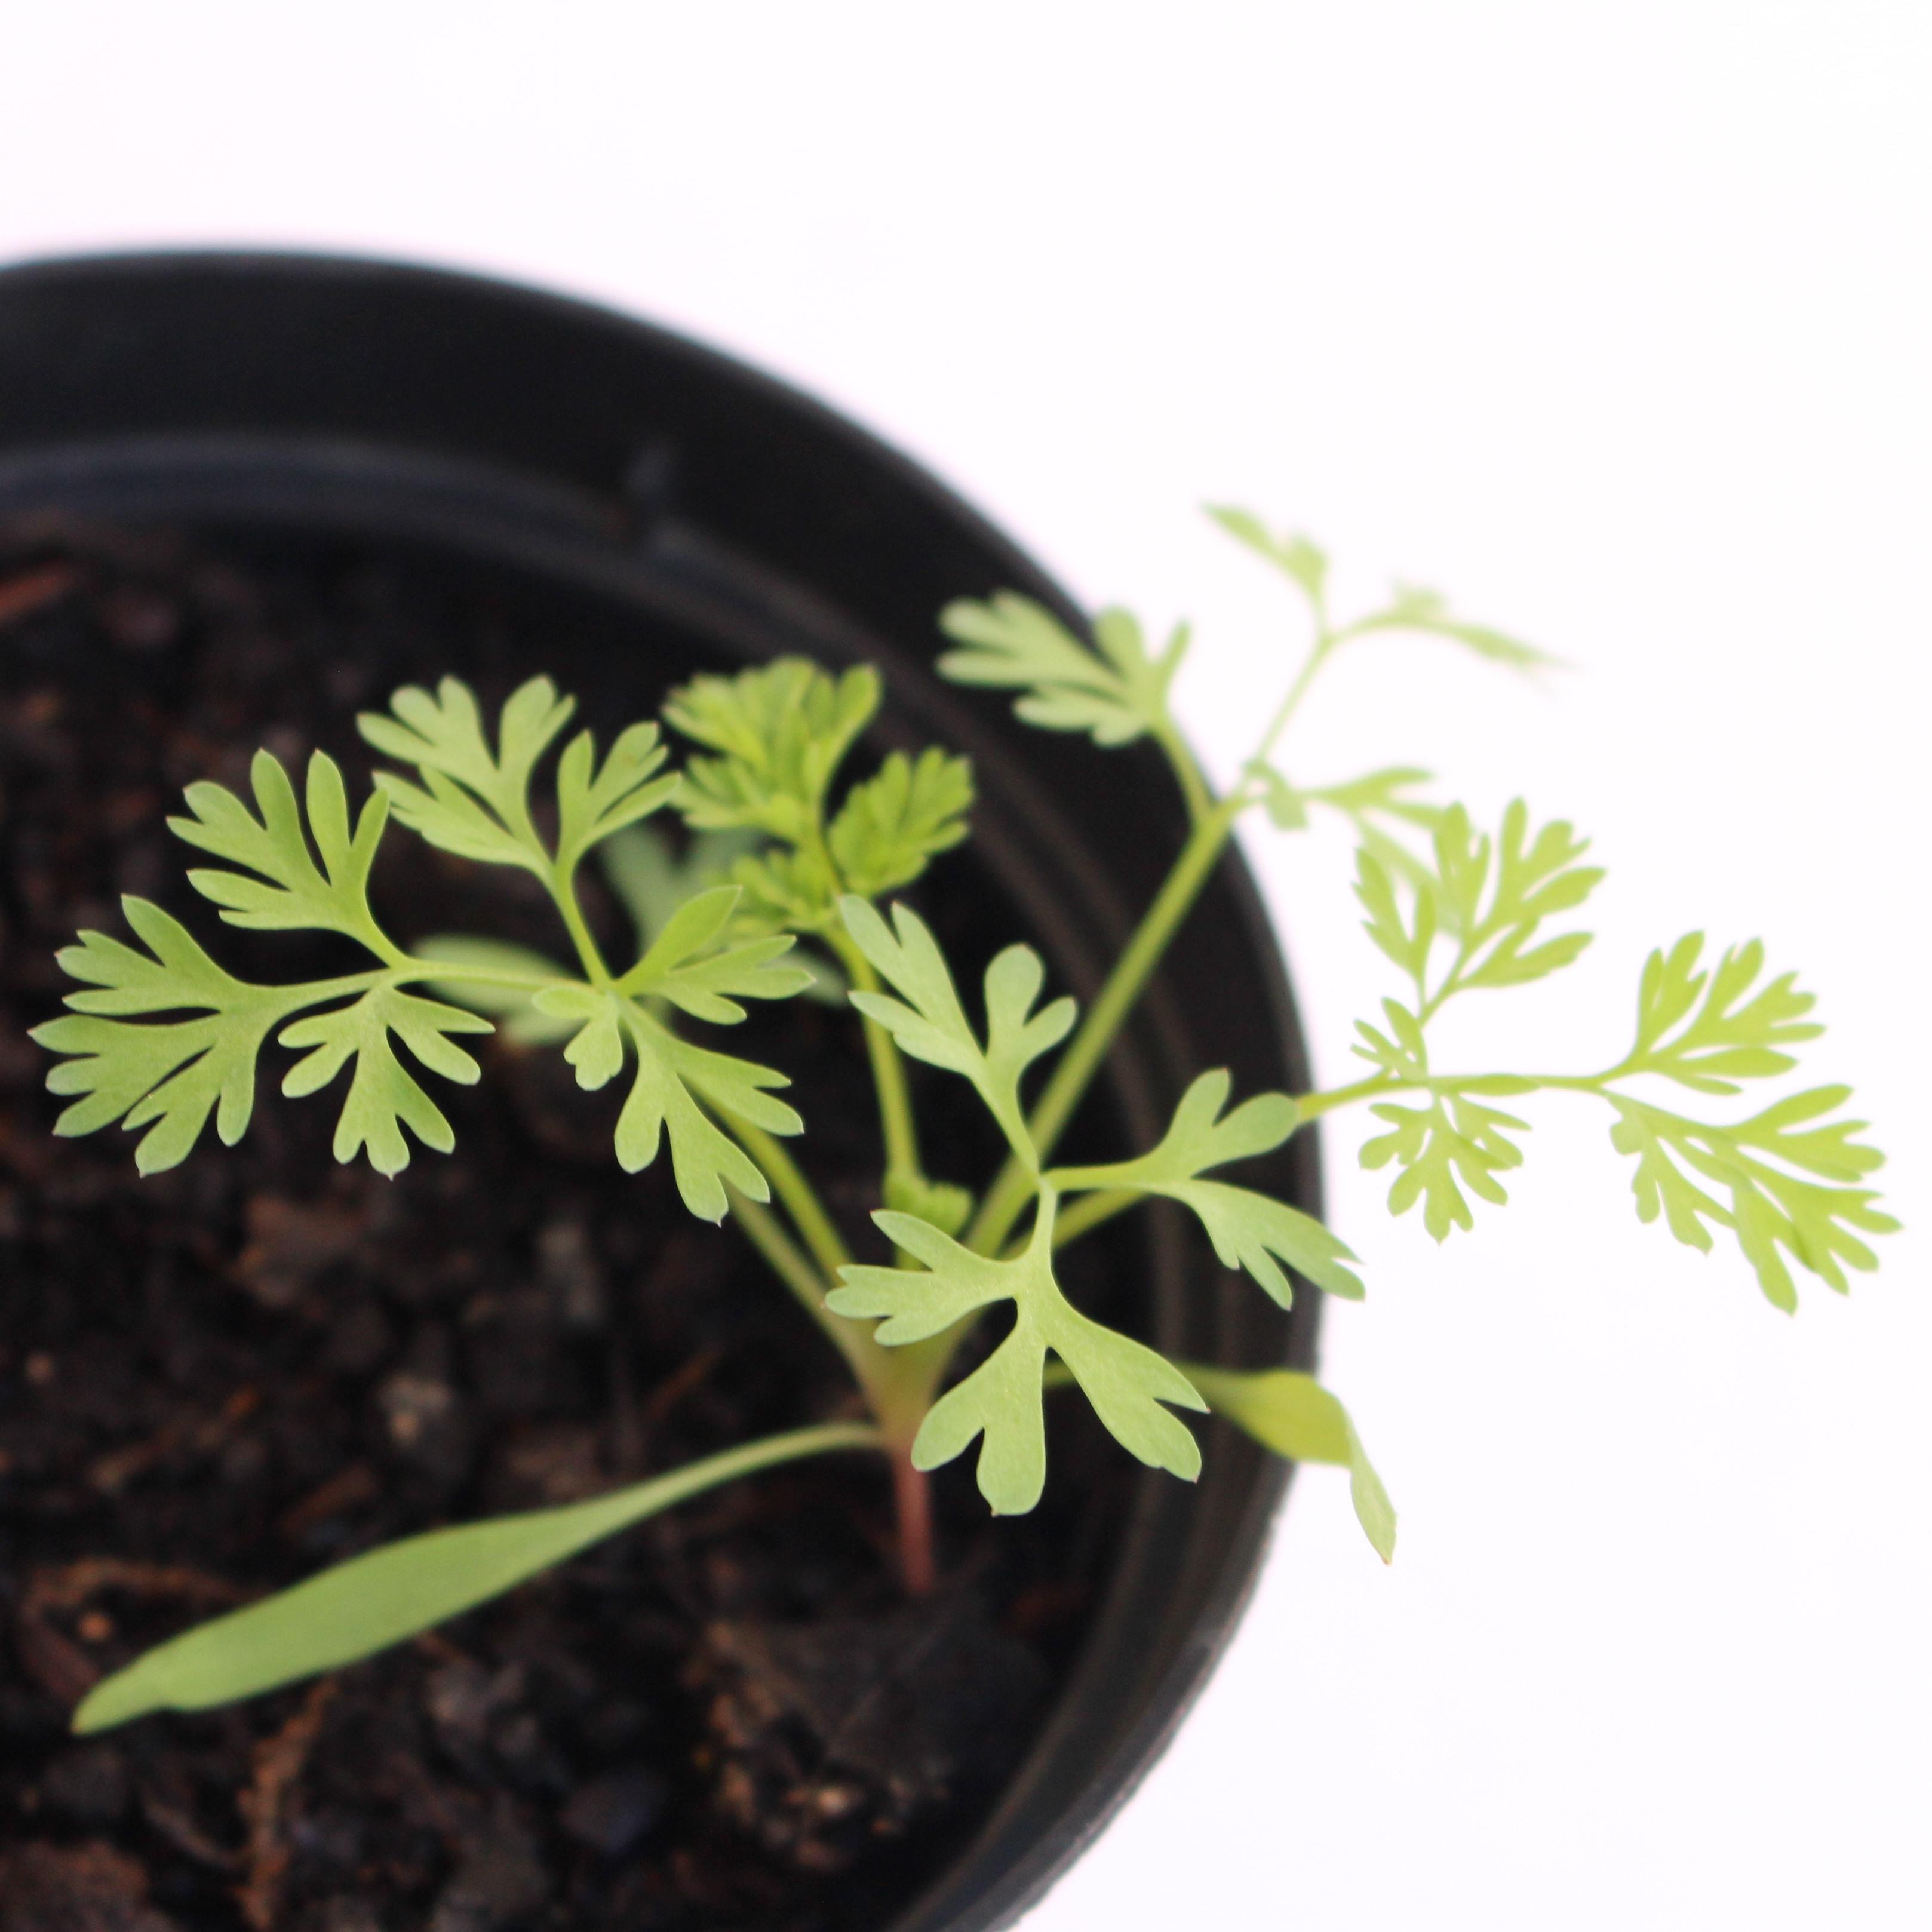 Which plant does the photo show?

Fumaria officinalis
